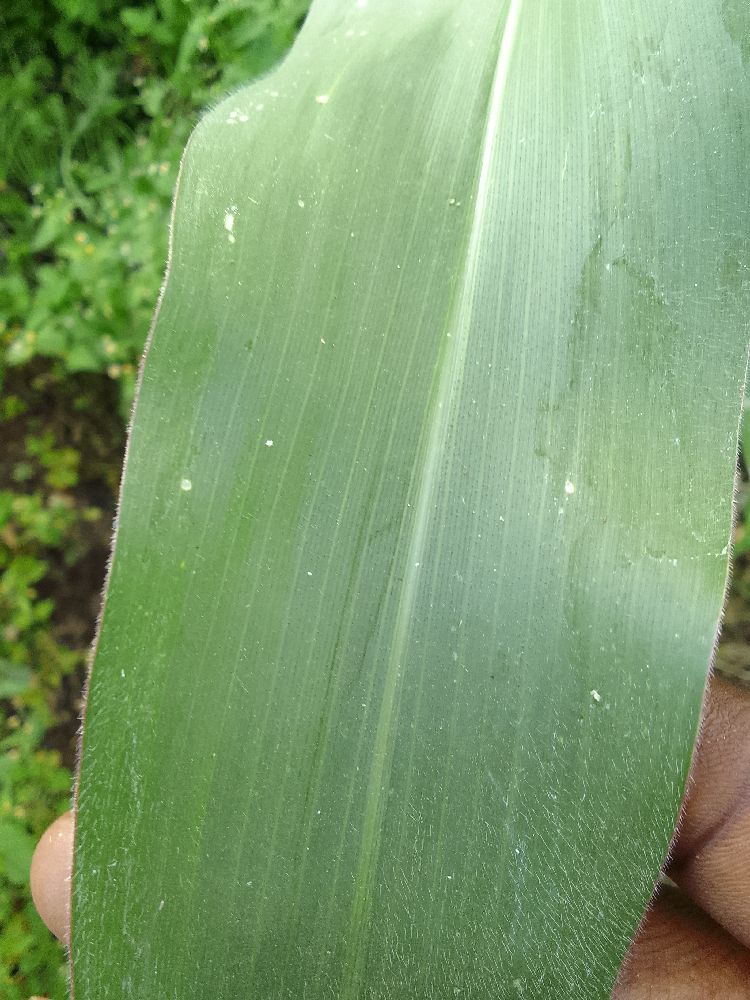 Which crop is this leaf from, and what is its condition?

maize, healthy
